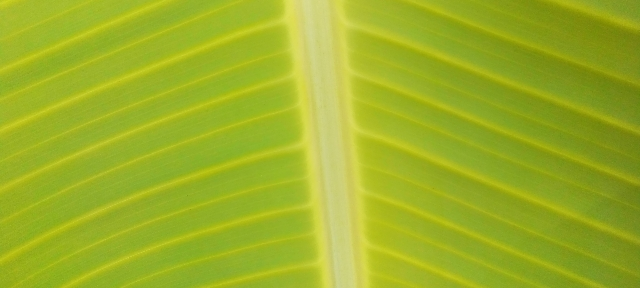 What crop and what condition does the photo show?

banana, healthy
